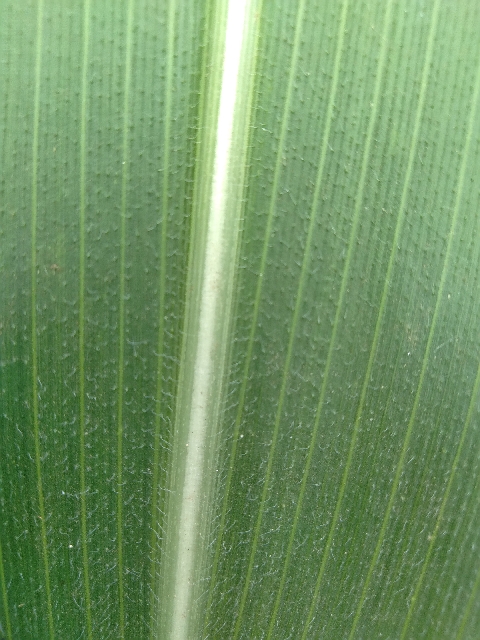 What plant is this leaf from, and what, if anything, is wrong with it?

maize, healthy
